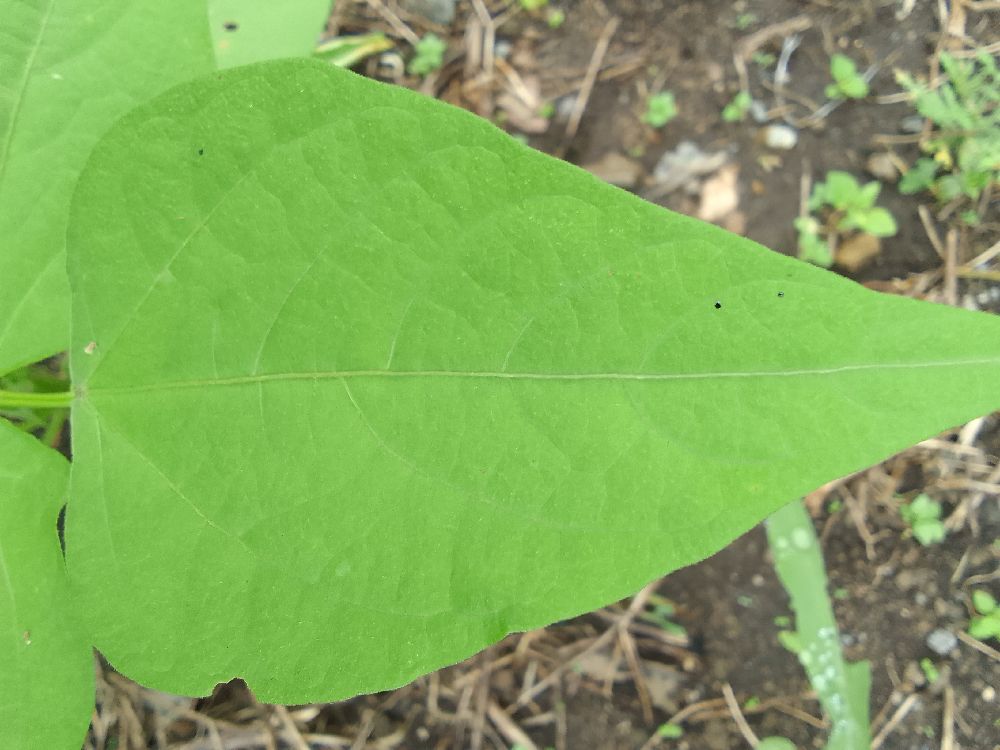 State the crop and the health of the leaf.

common bean, healthy
